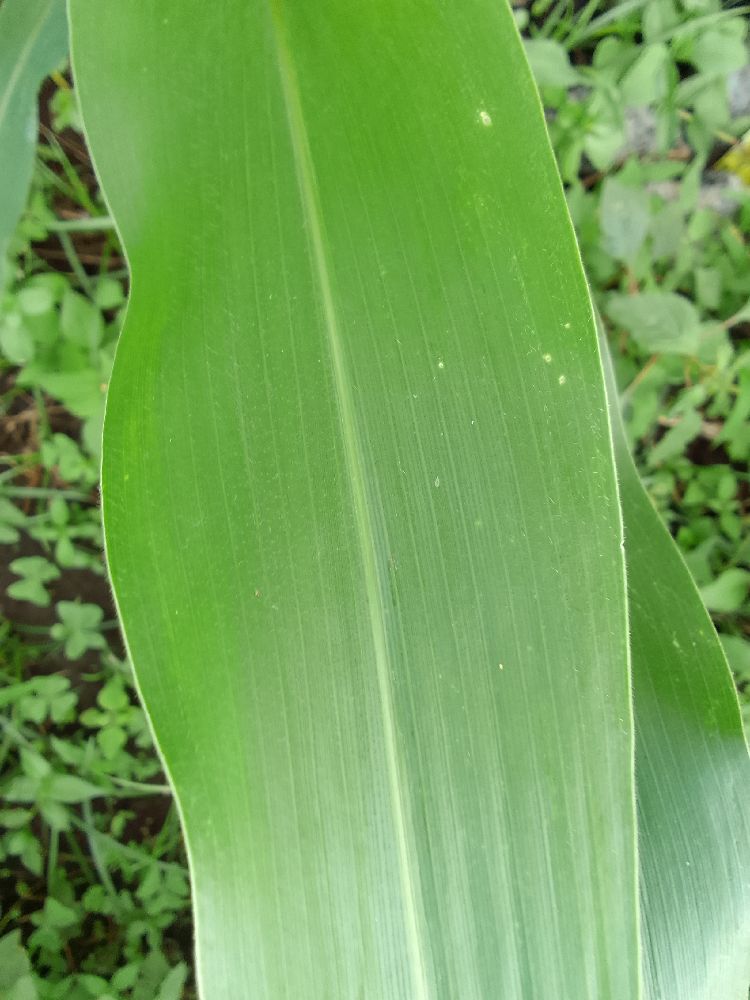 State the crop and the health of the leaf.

maize, healthy
